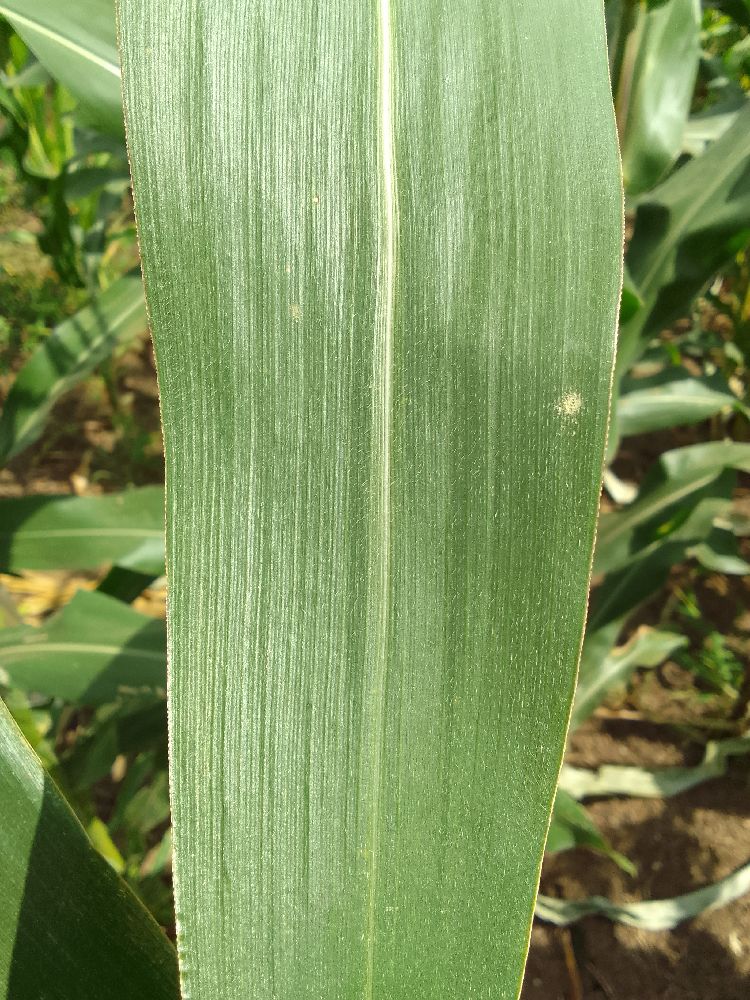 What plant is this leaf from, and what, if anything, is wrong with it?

maize, healthy
